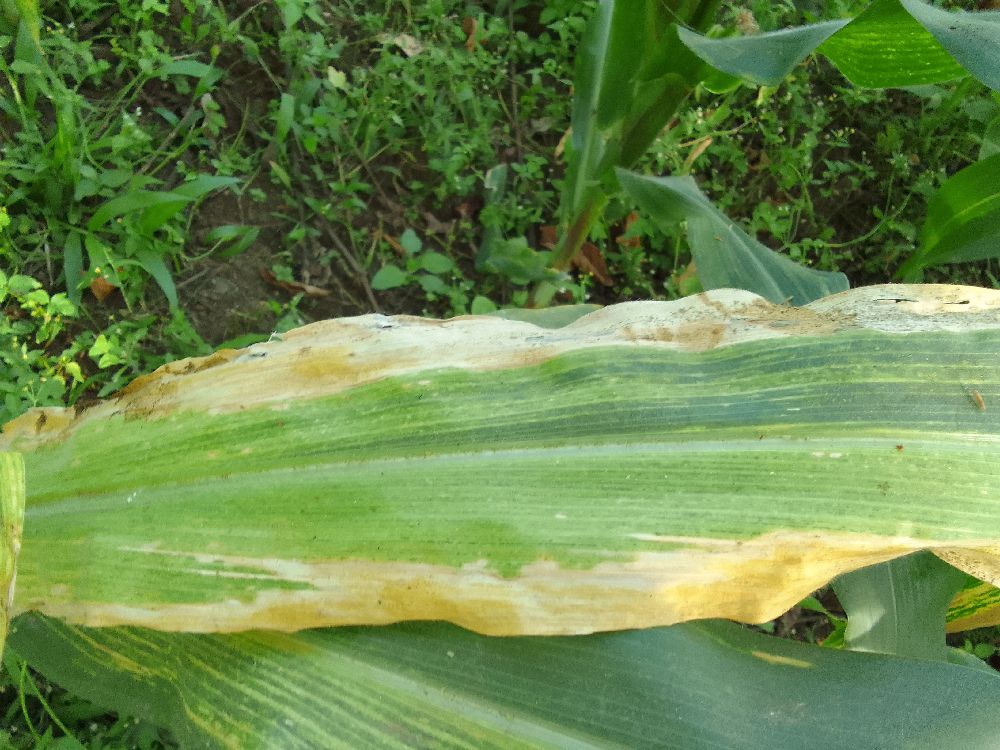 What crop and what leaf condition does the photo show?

maize, maize lethal necrosis
